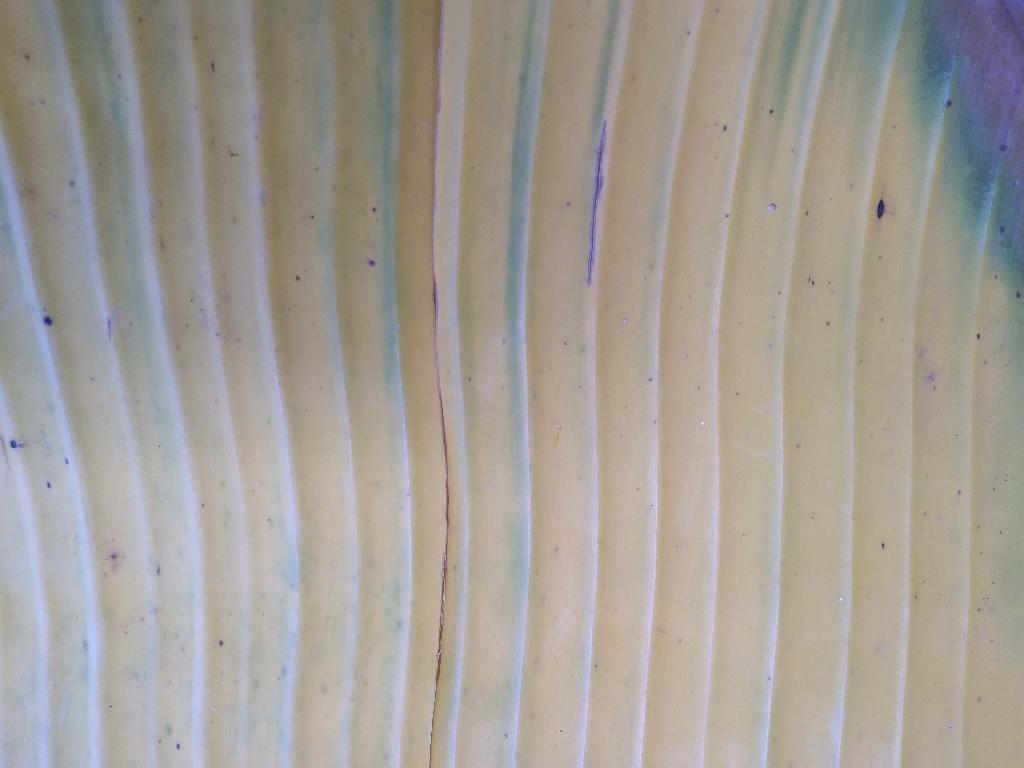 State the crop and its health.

banana, fusarium wilt race 1
